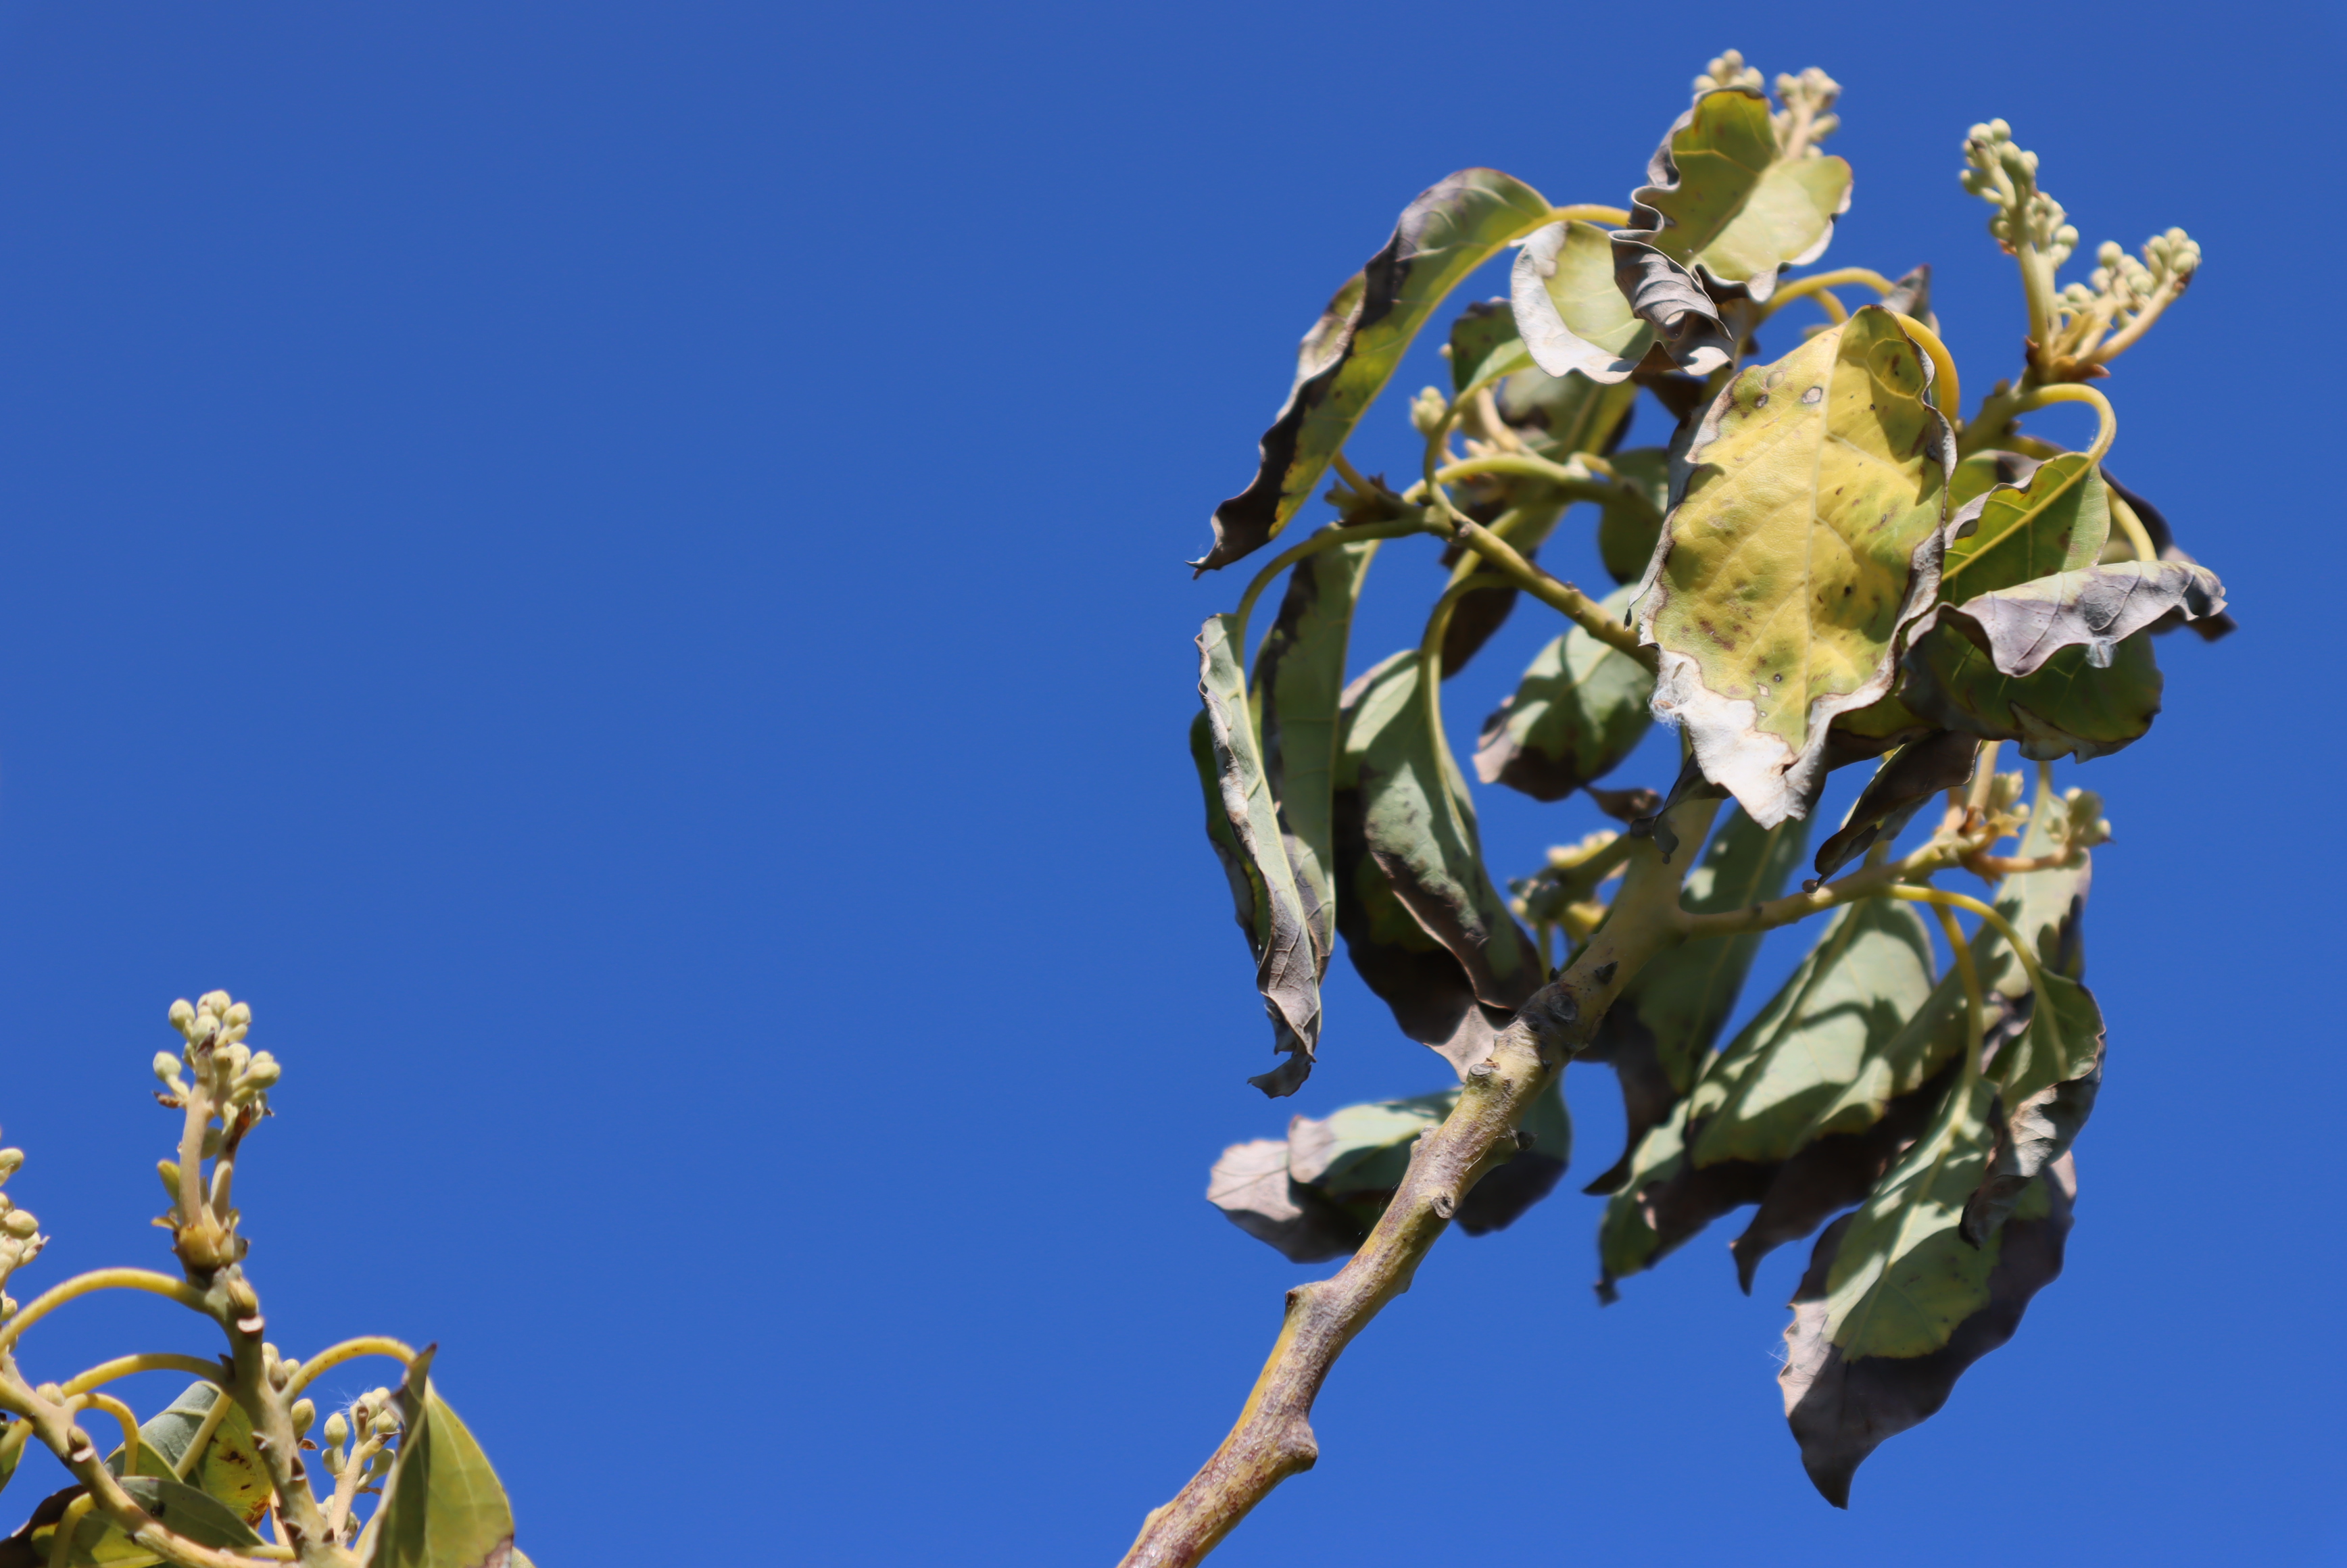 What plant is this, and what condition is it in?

avocado, alternaria, frost damage, unknown
